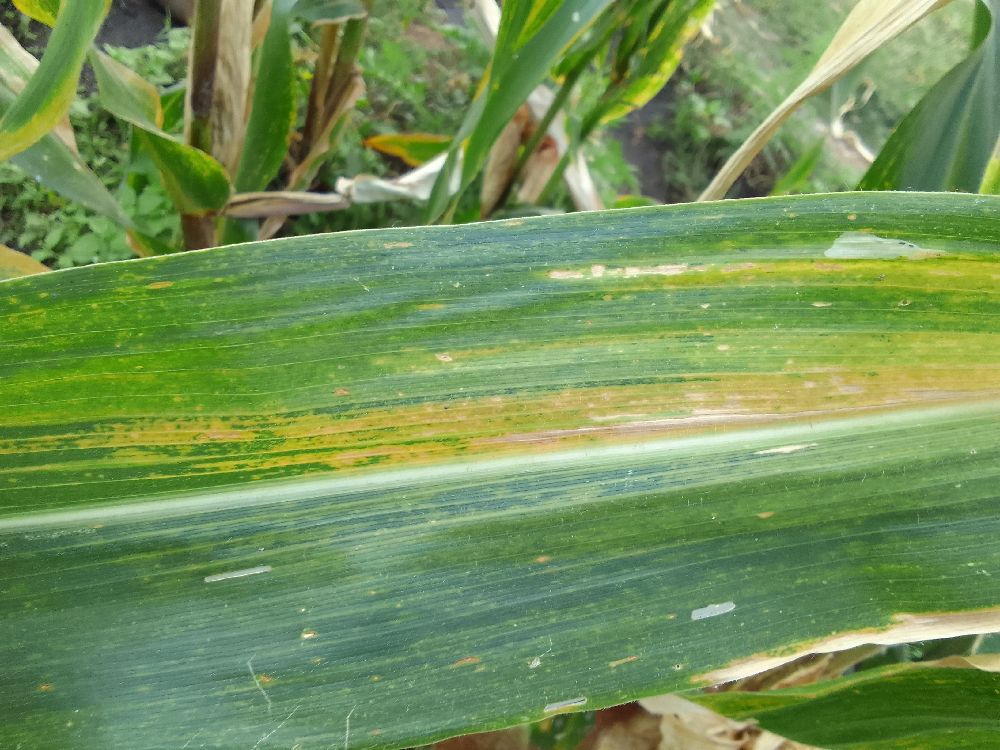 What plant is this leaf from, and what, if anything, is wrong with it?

maize, maize lethal necrosis
